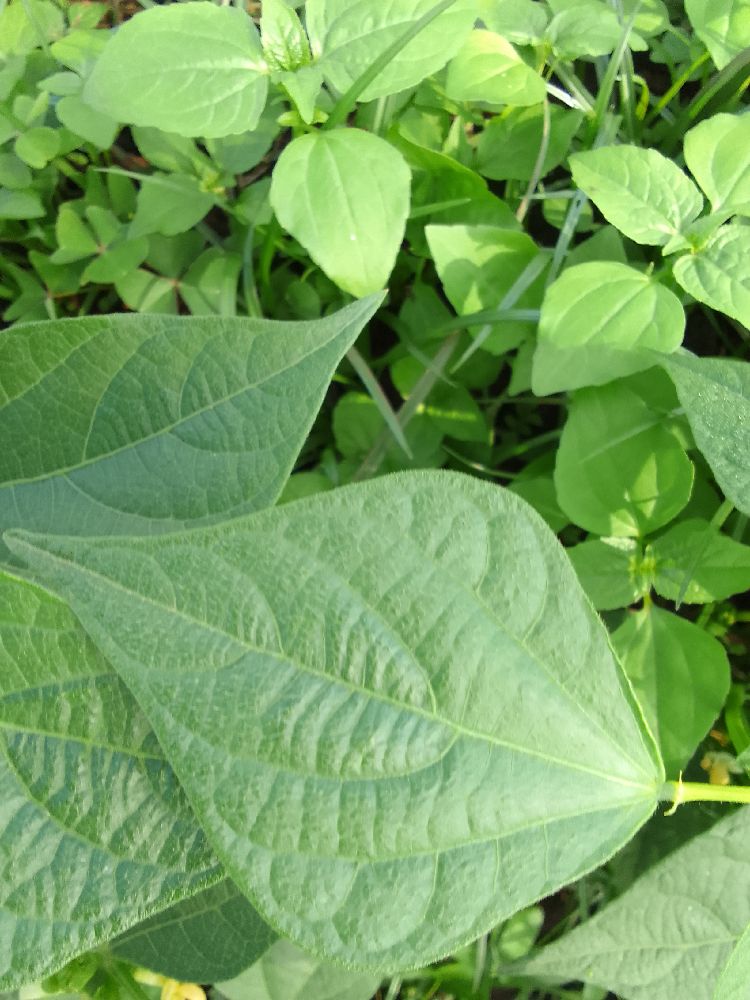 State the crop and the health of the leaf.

common bean, healthy
